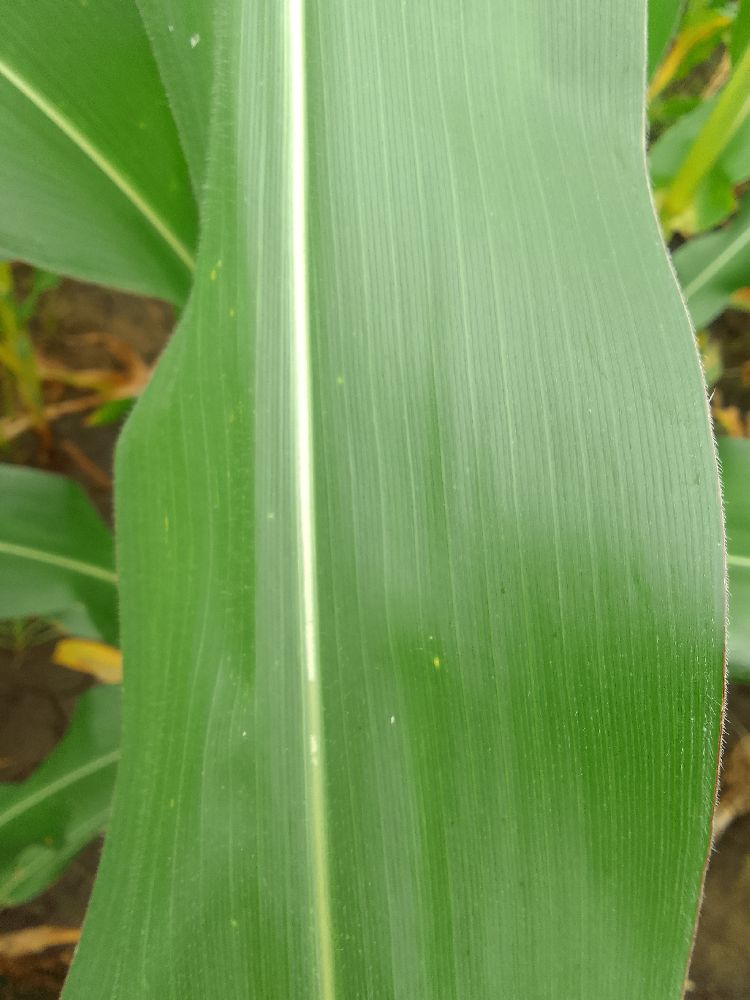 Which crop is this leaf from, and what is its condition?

maize, healthy
